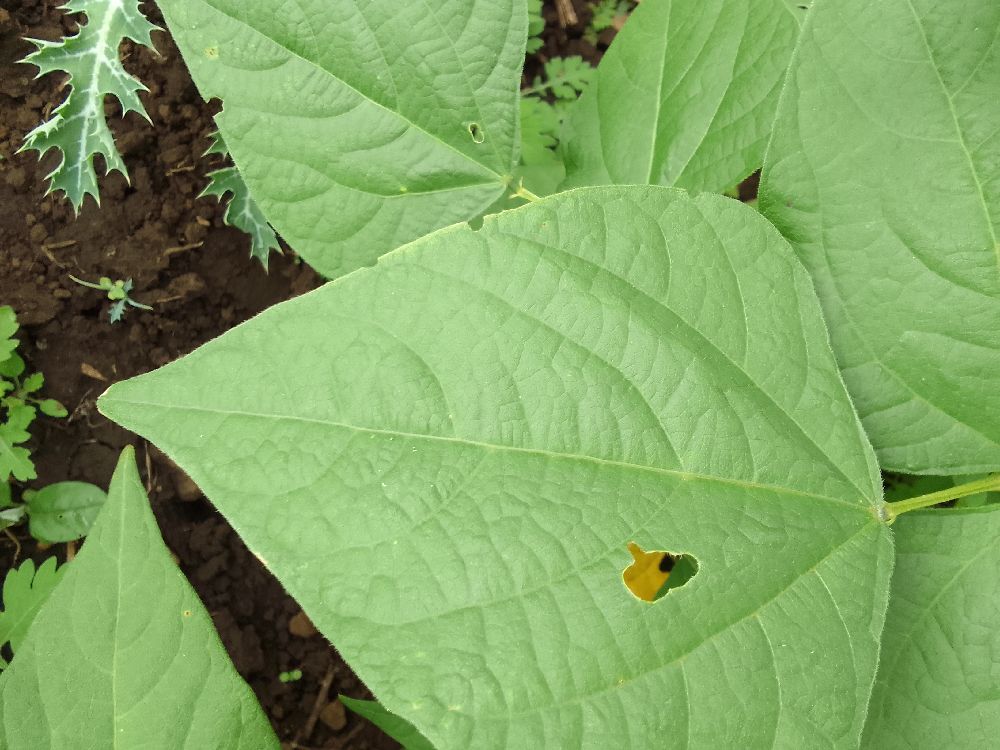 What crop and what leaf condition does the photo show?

common bean, healthy
